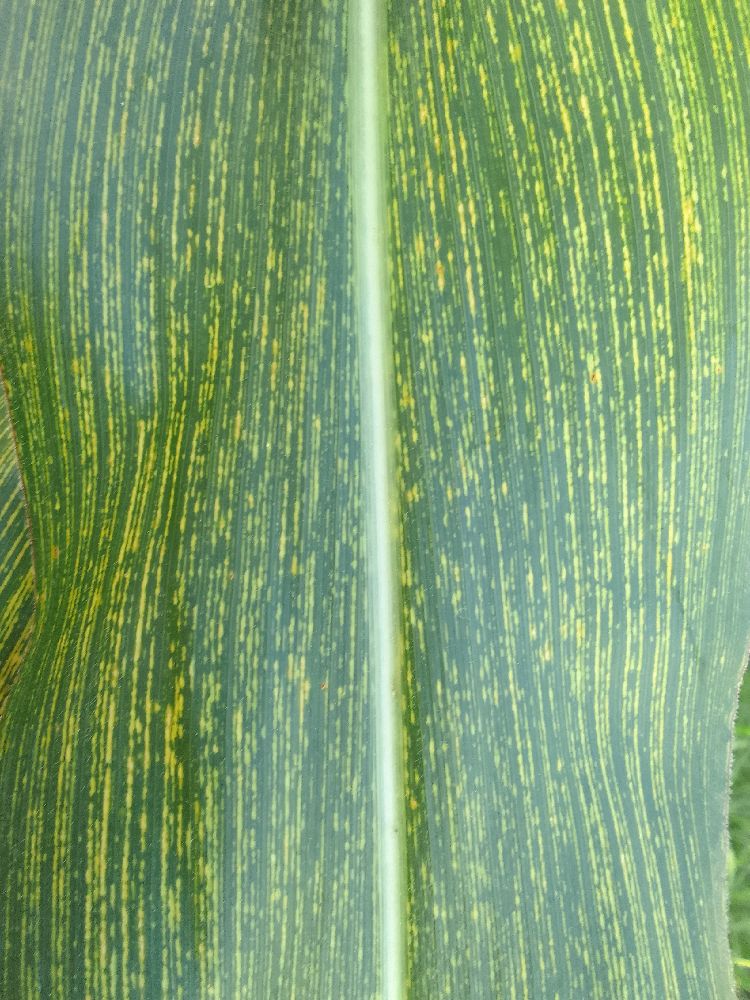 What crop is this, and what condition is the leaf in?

maize, maize streak virus
